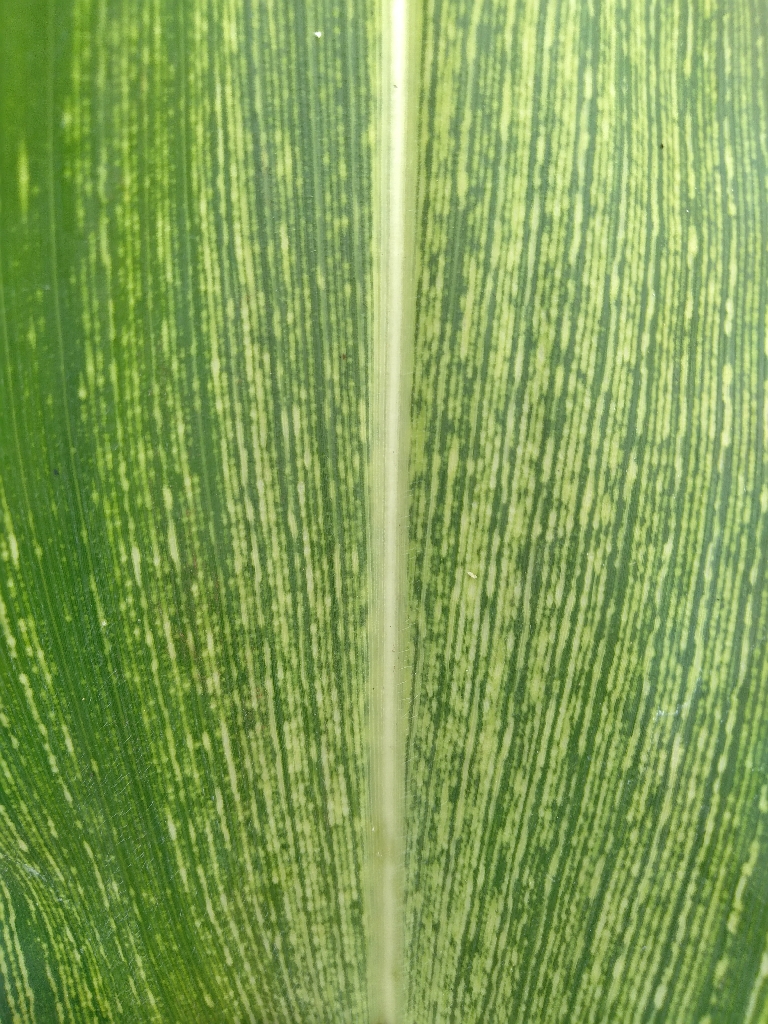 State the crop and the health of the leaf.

maize, maize streak virus
